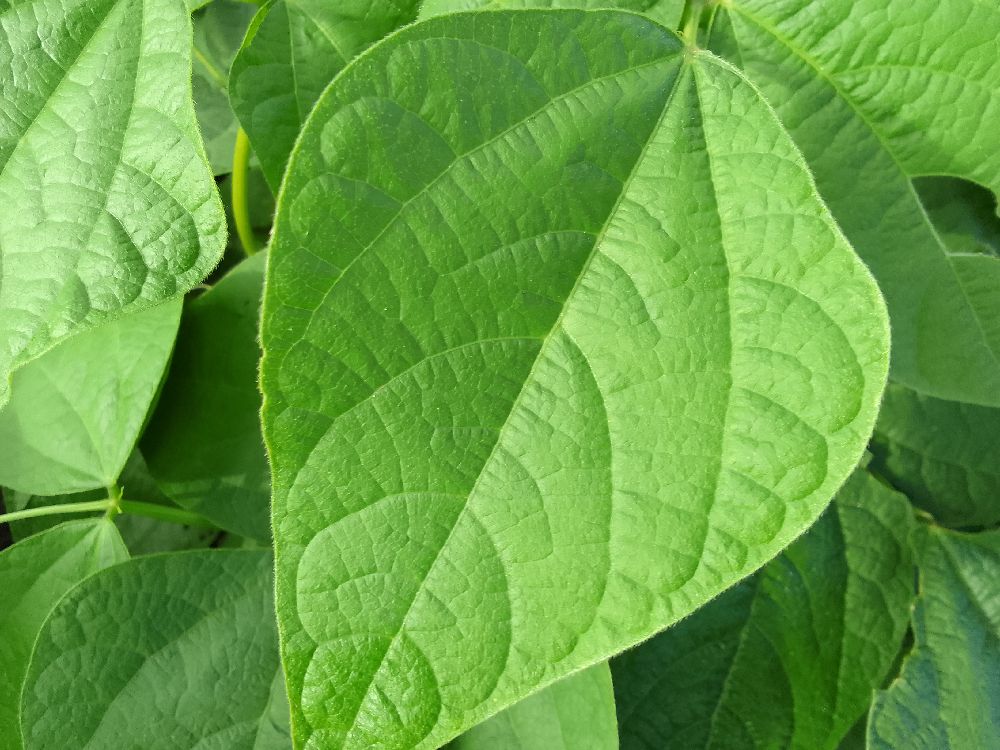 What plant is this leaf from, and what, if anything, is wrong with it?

common bean, healthy
